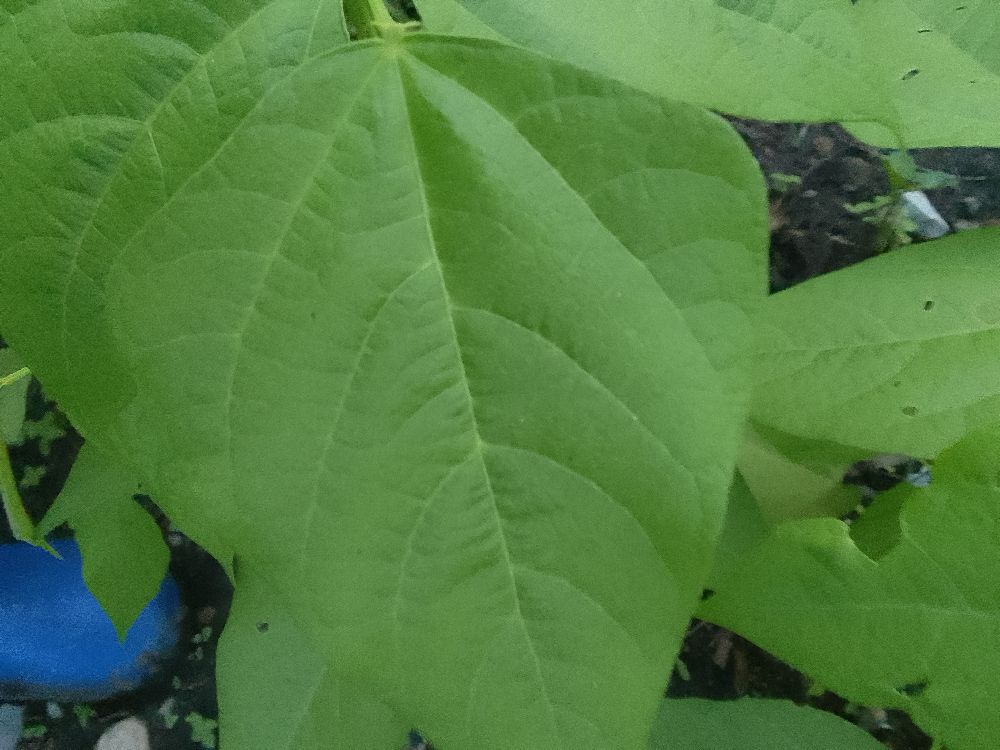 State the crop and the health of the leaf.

common bean, healthy
